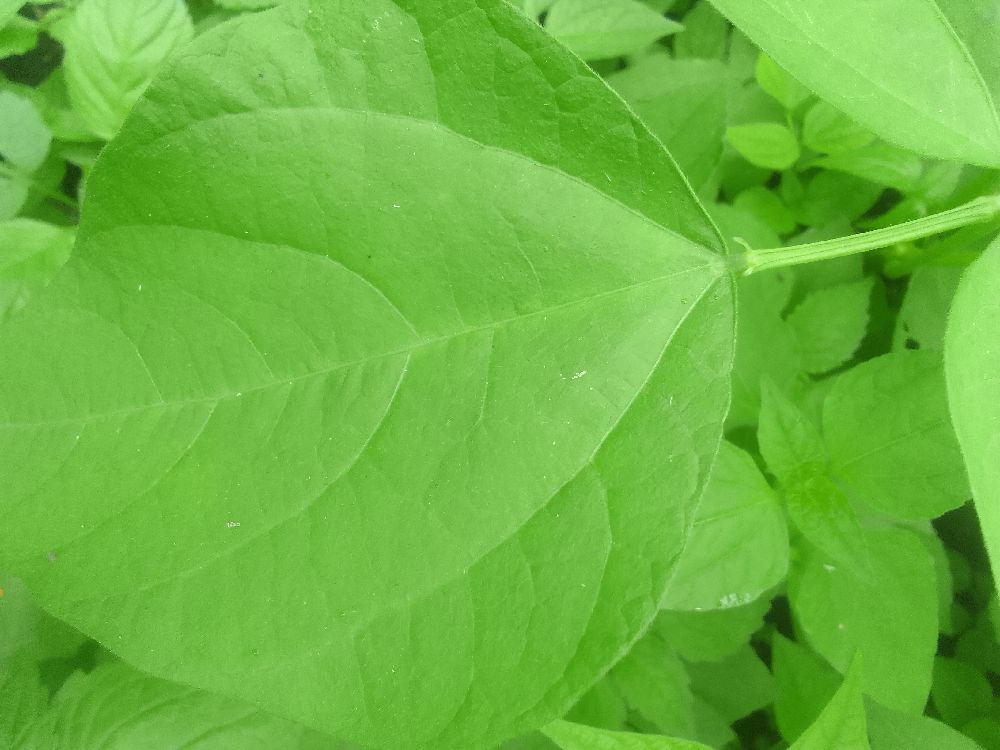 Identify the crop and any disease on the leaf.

common bean, healthy
